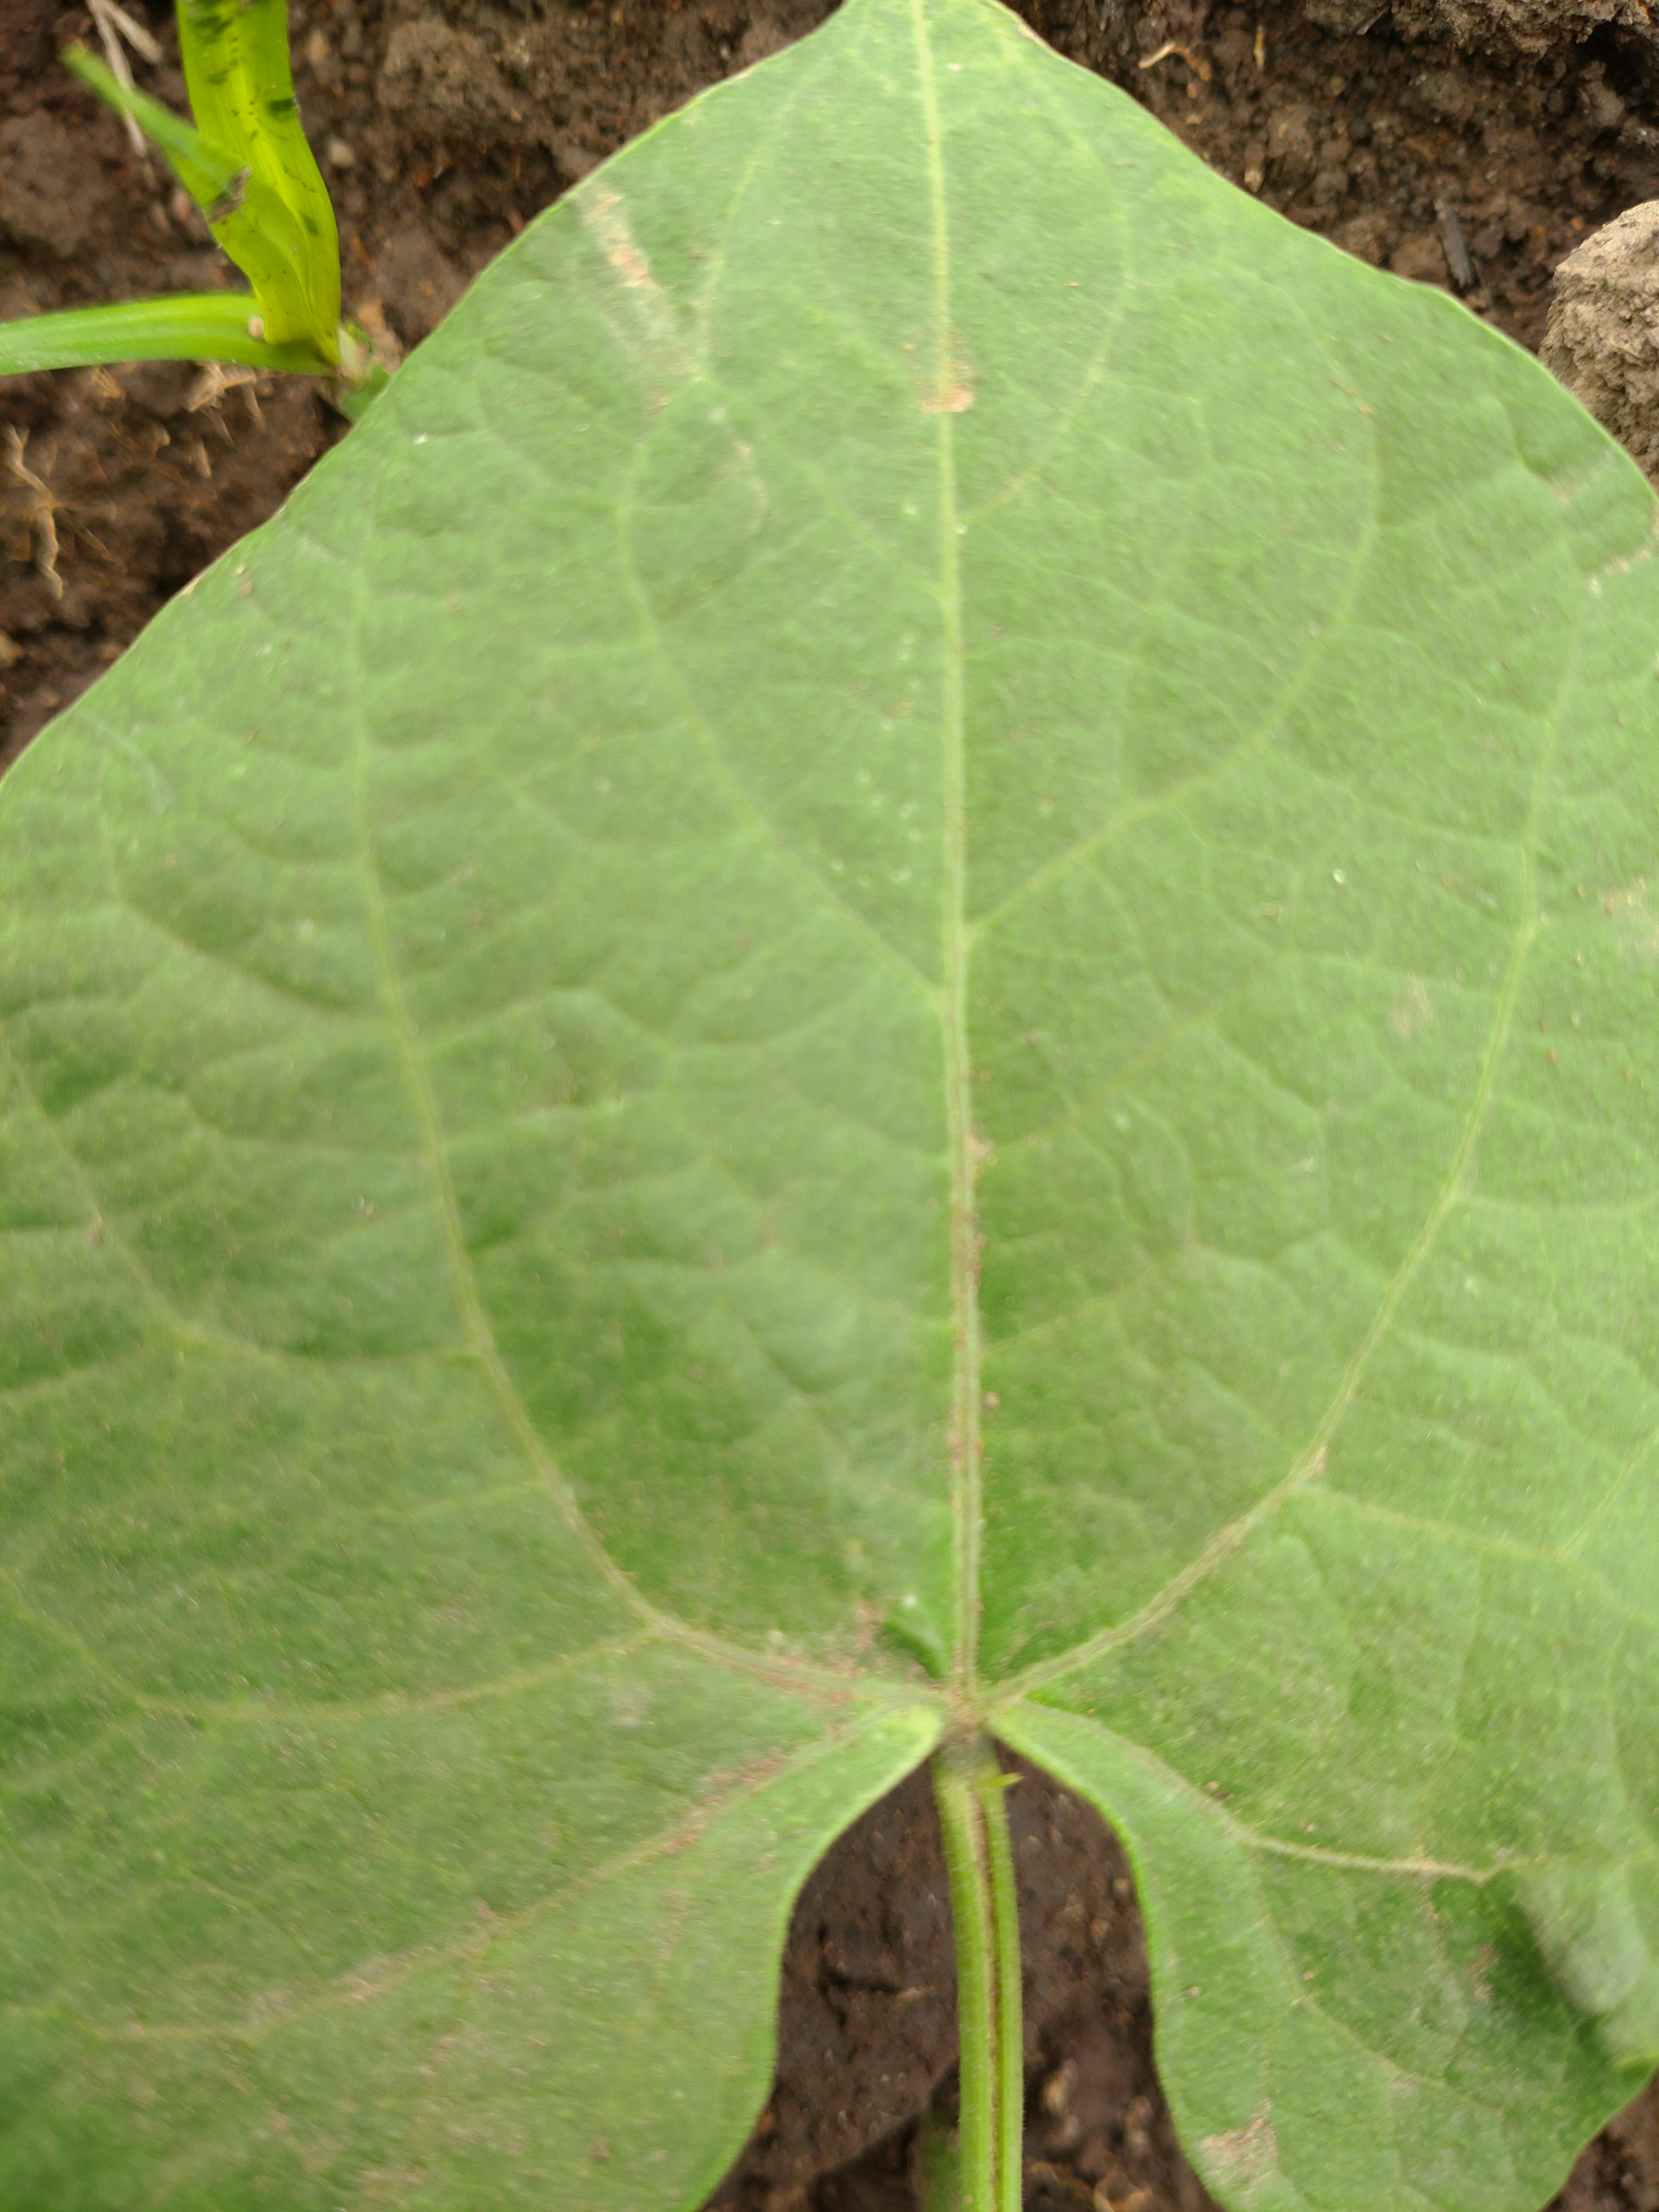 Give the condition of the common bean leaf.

healthy
